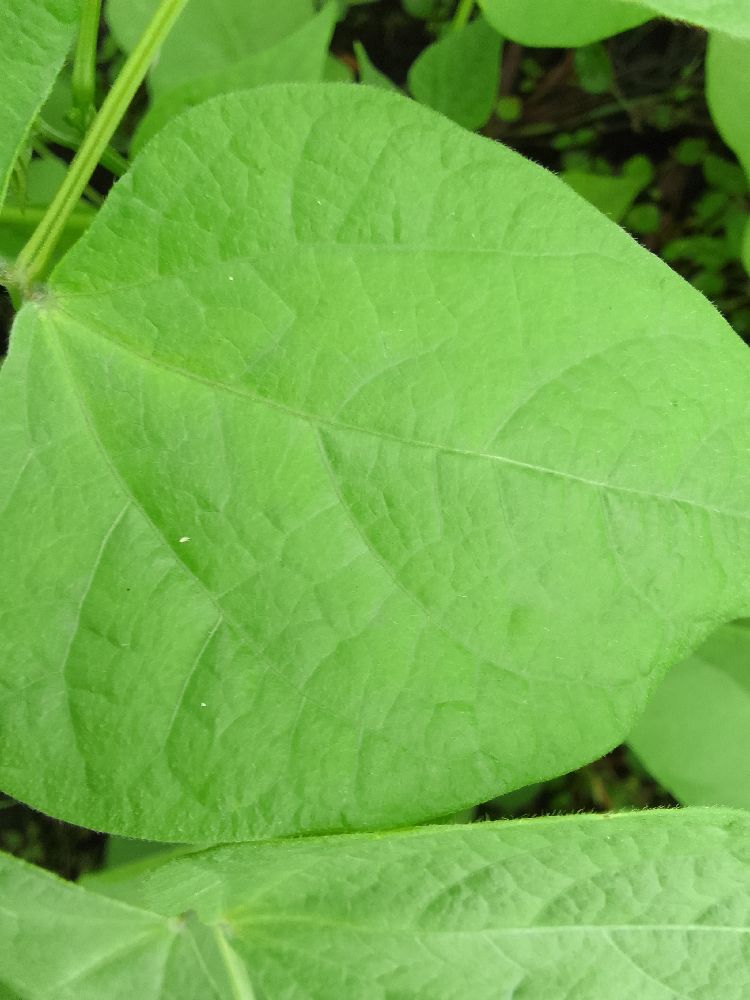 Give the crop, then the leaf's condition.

common bean, healthy
